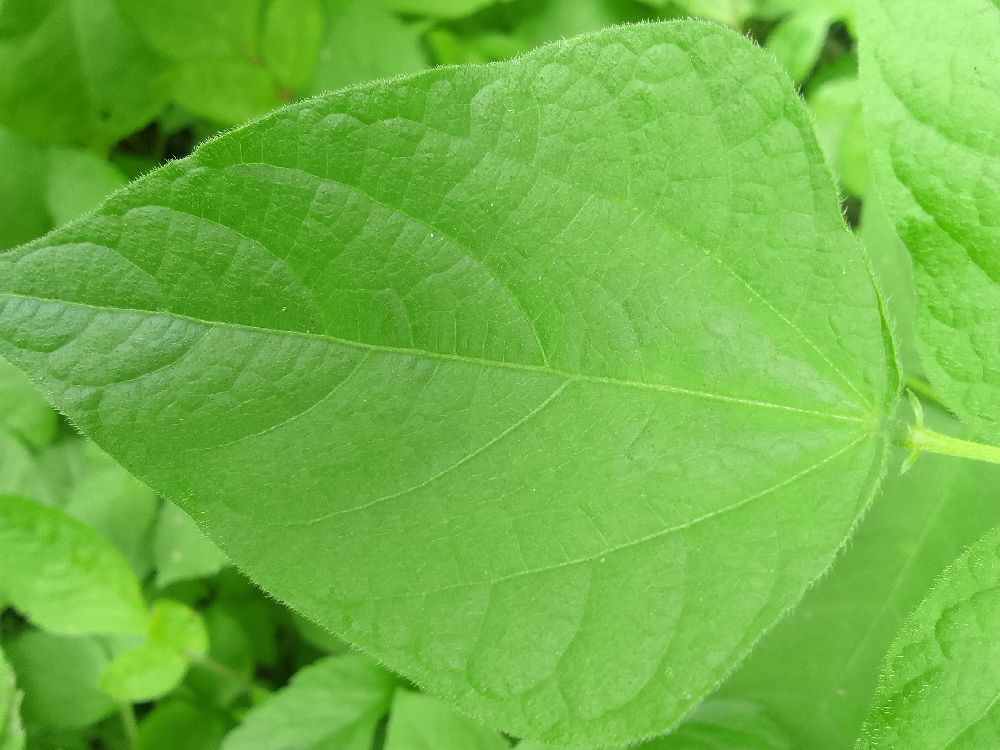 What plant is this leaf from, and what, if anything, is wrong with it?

common bean, healthy
